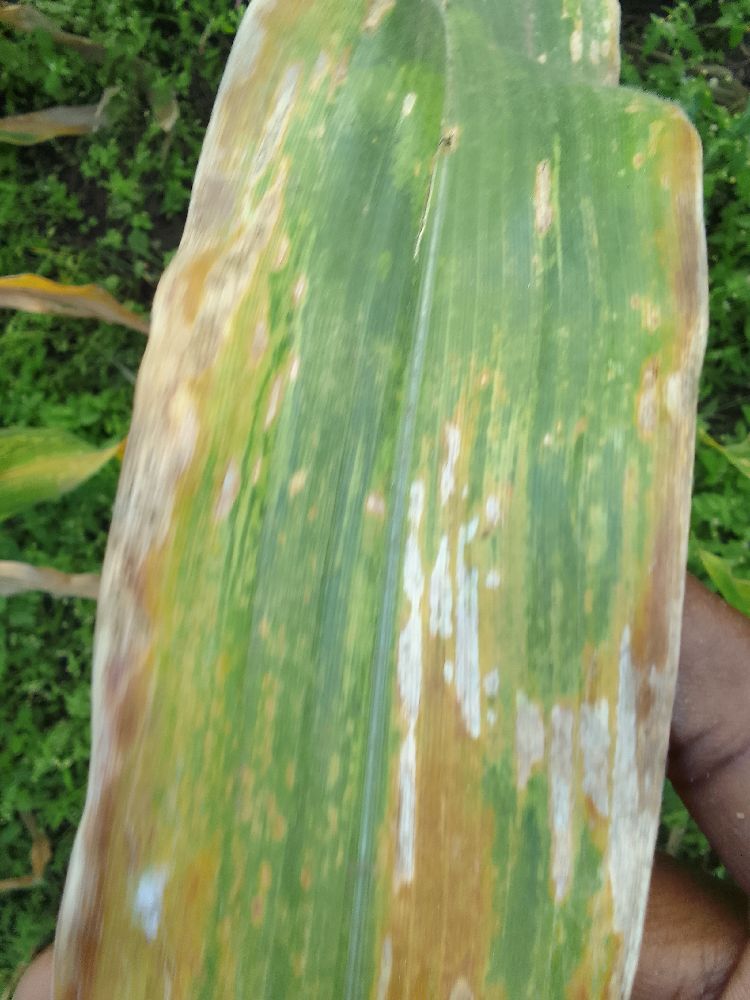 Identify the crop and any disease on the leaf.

maize, maize lethal necrosis
